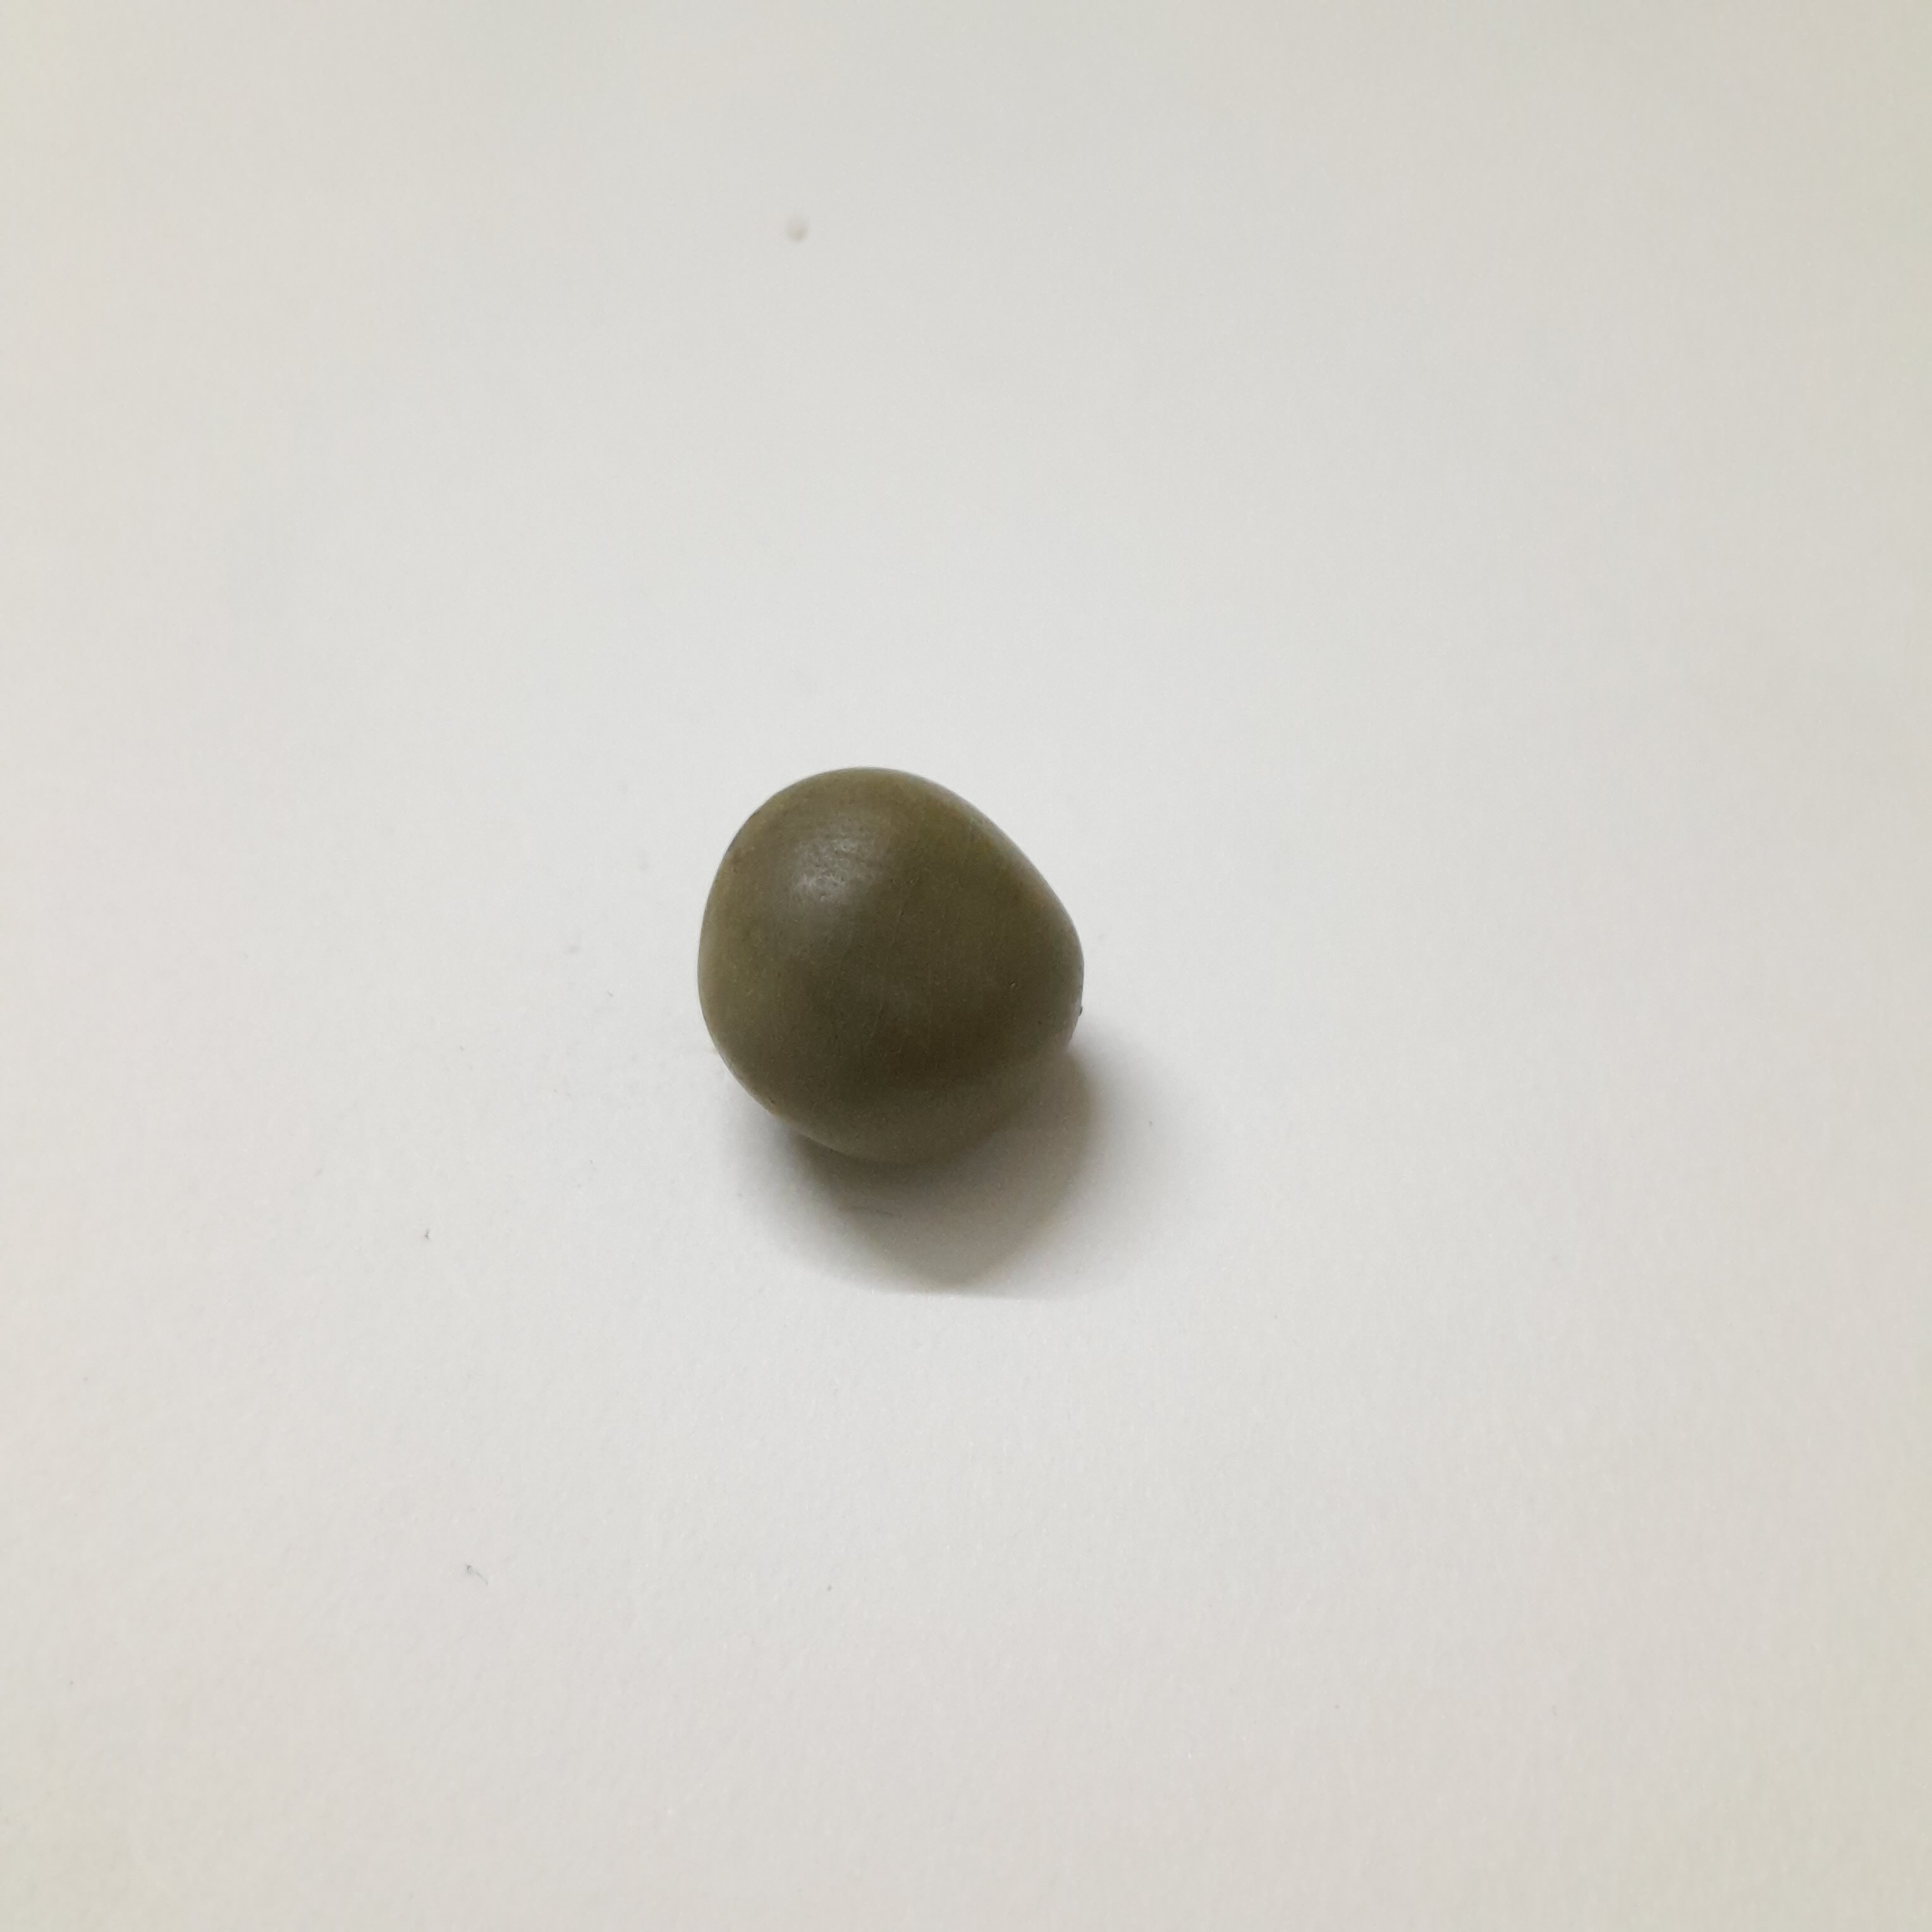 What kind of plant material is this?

sagargota
